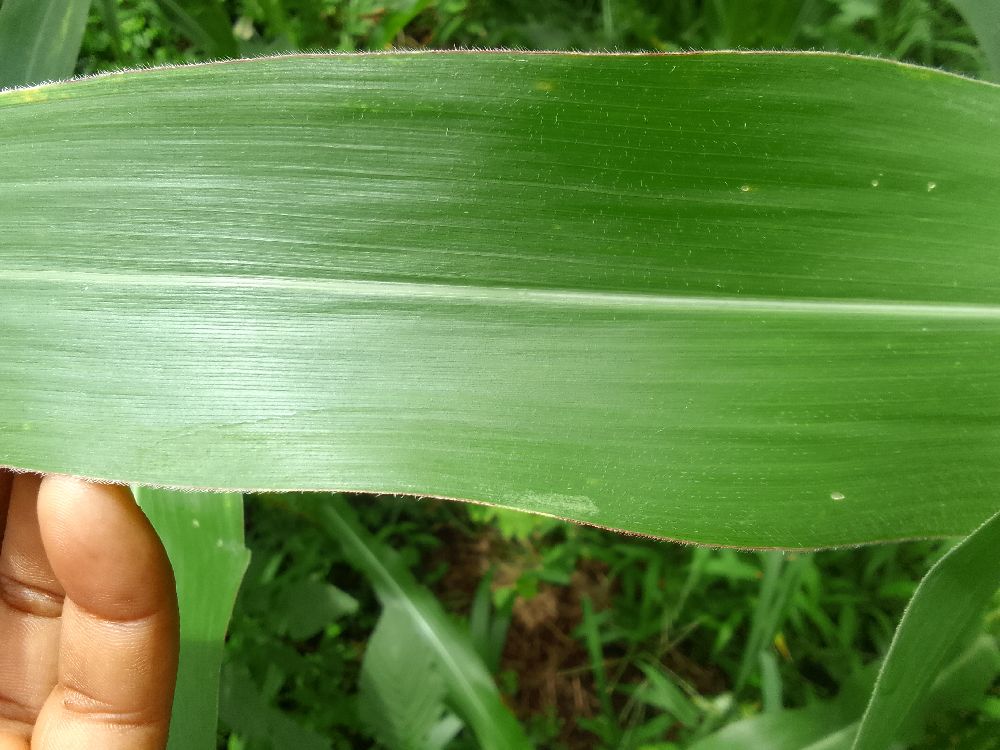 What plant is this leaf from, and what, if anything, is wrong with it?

maize, healthy
